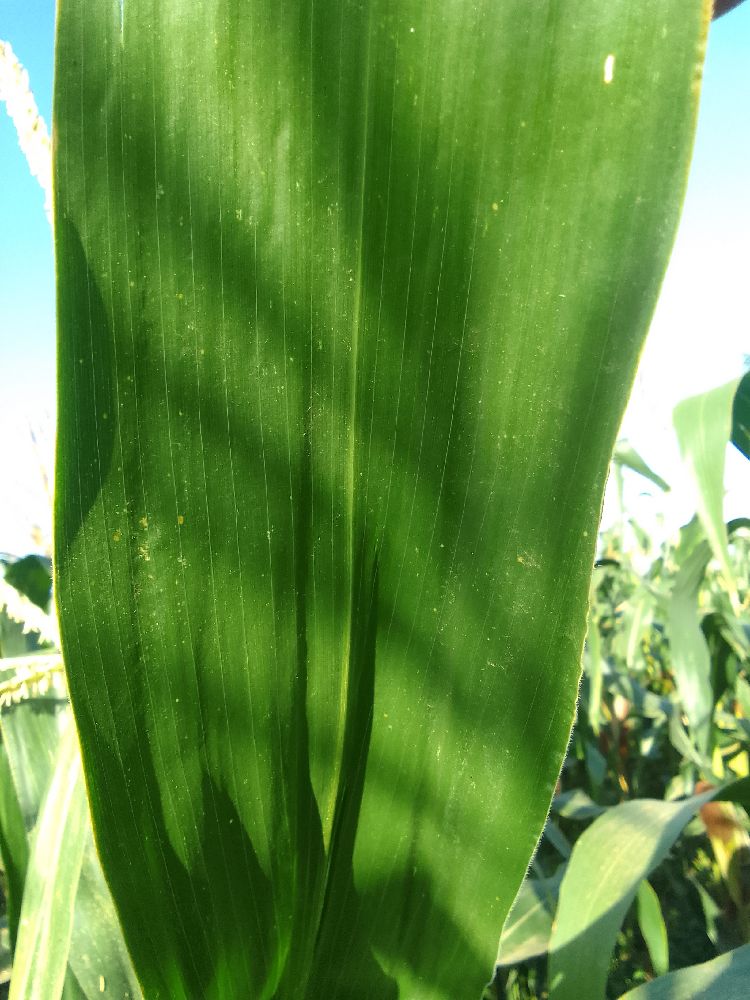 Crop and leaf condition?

maize, healthy
